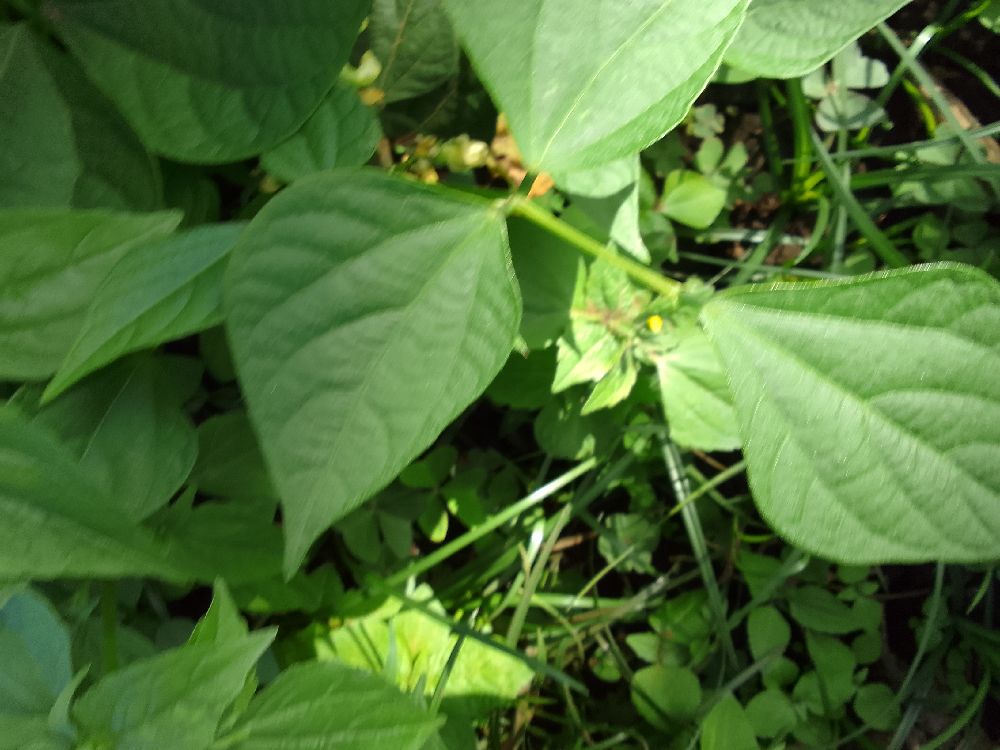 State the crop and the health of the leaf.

common bean, healthy
